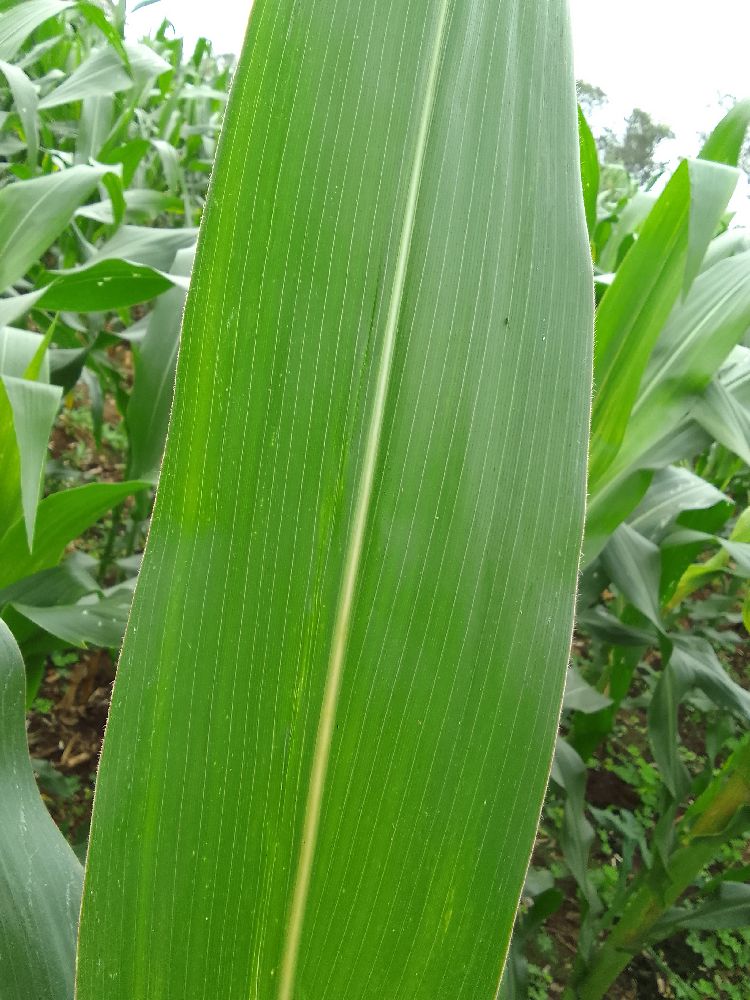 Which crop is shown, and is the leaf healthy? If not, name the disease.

maize, healthy
